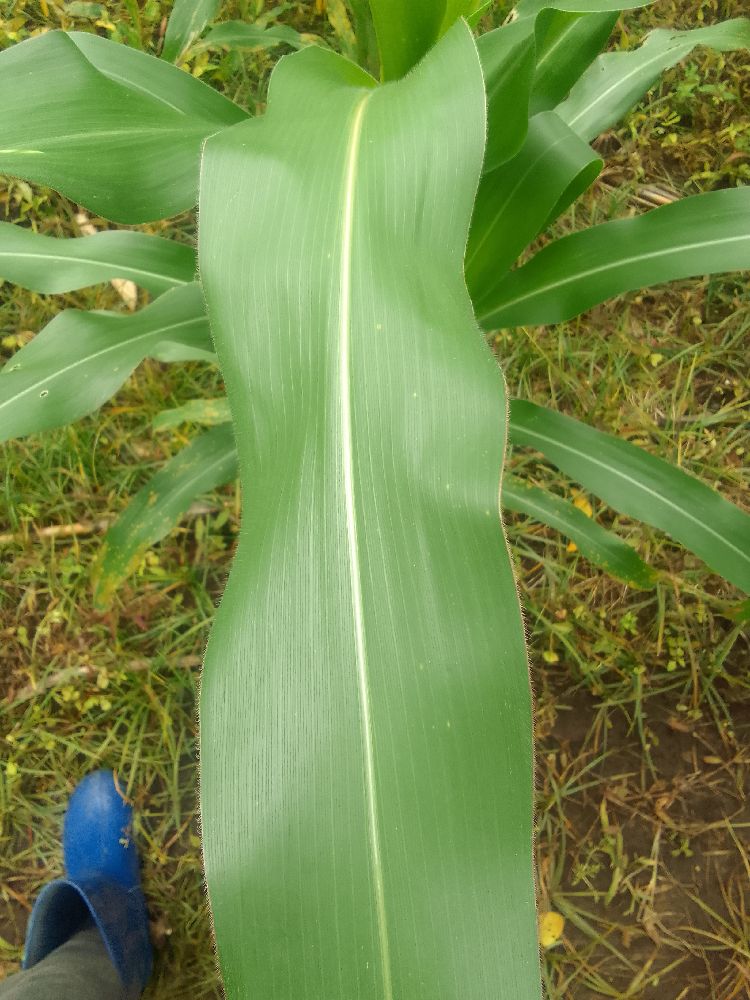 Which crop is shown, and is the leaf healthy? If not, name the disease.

maize, healthy
